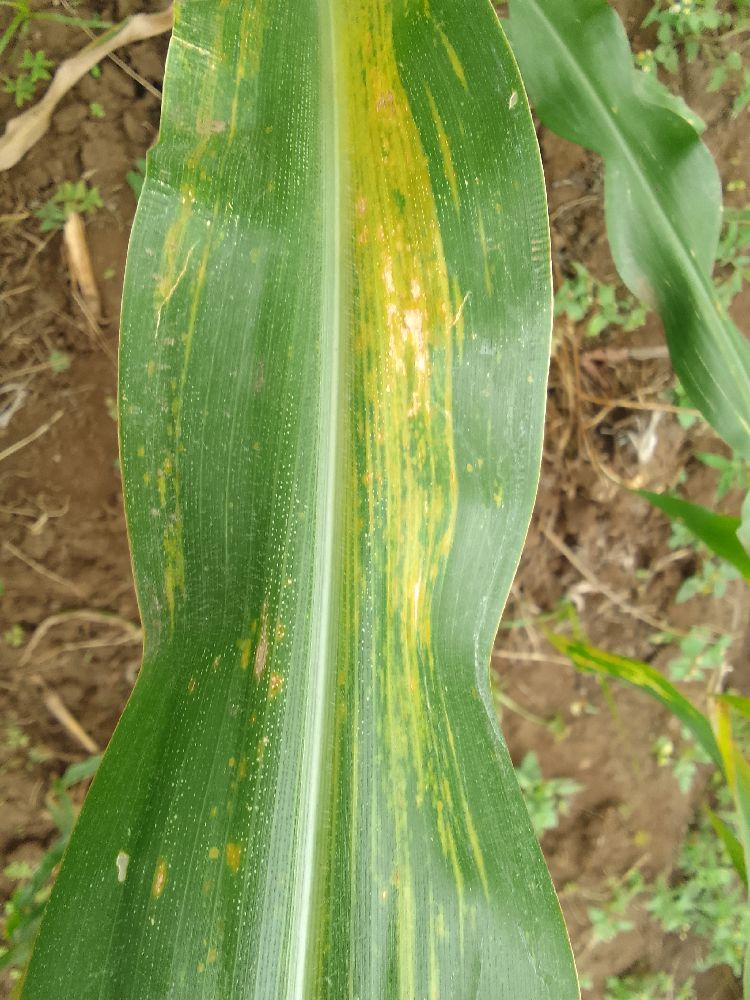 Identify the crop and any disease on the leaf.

maize, maize lethal necrosis
